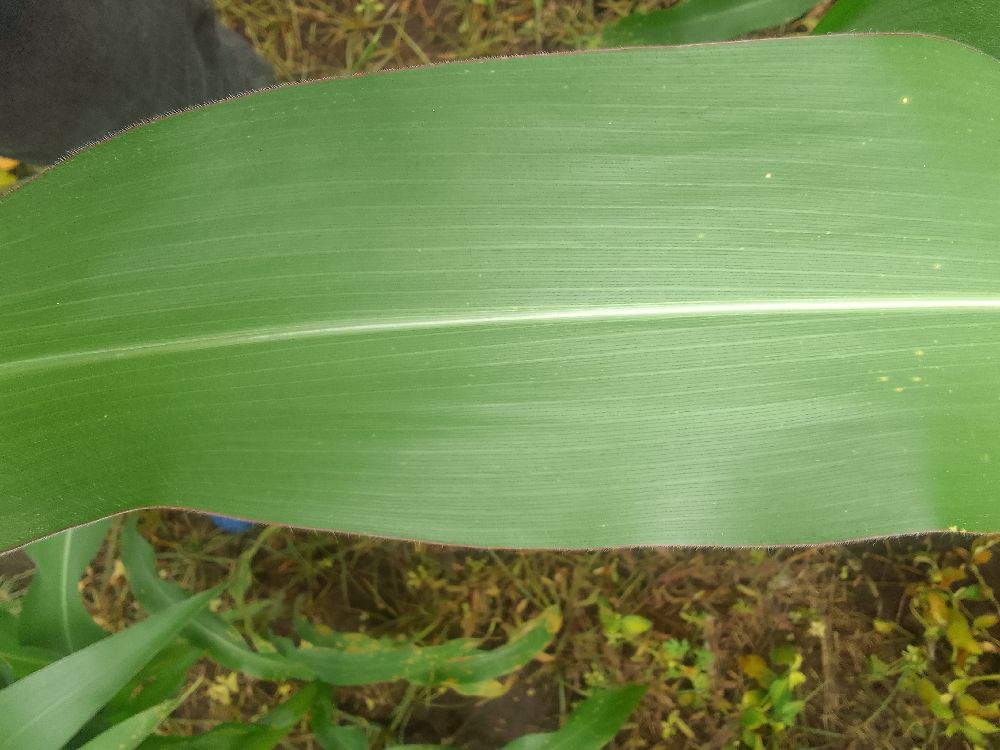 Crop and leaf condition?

maize, healthy
